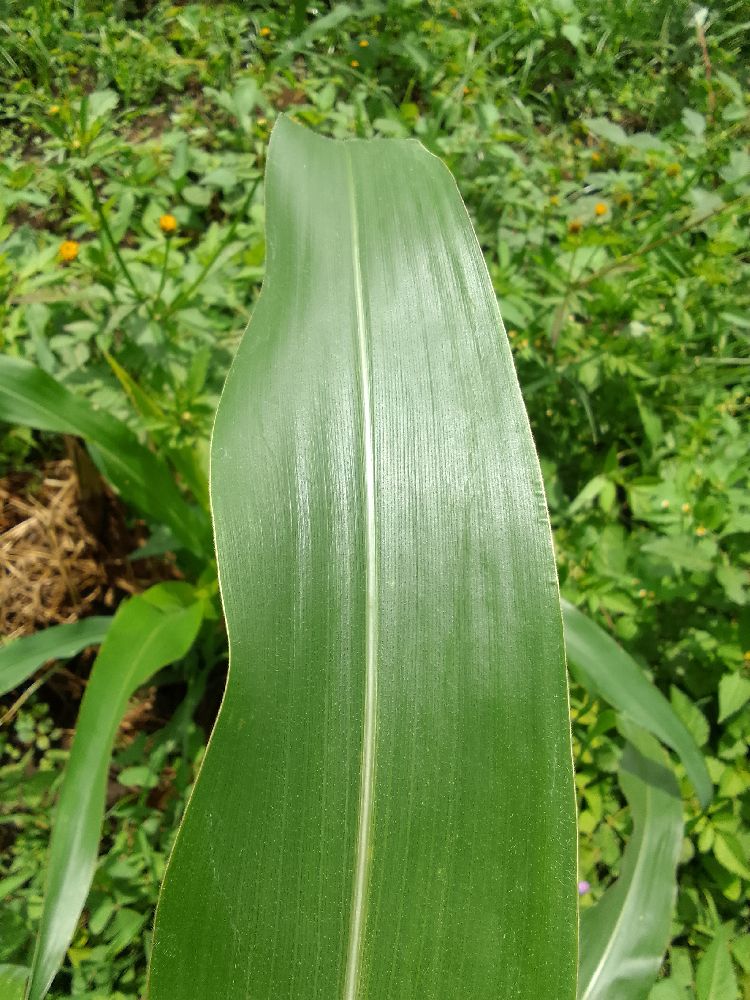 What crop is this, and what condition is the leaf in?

maize, healthy
